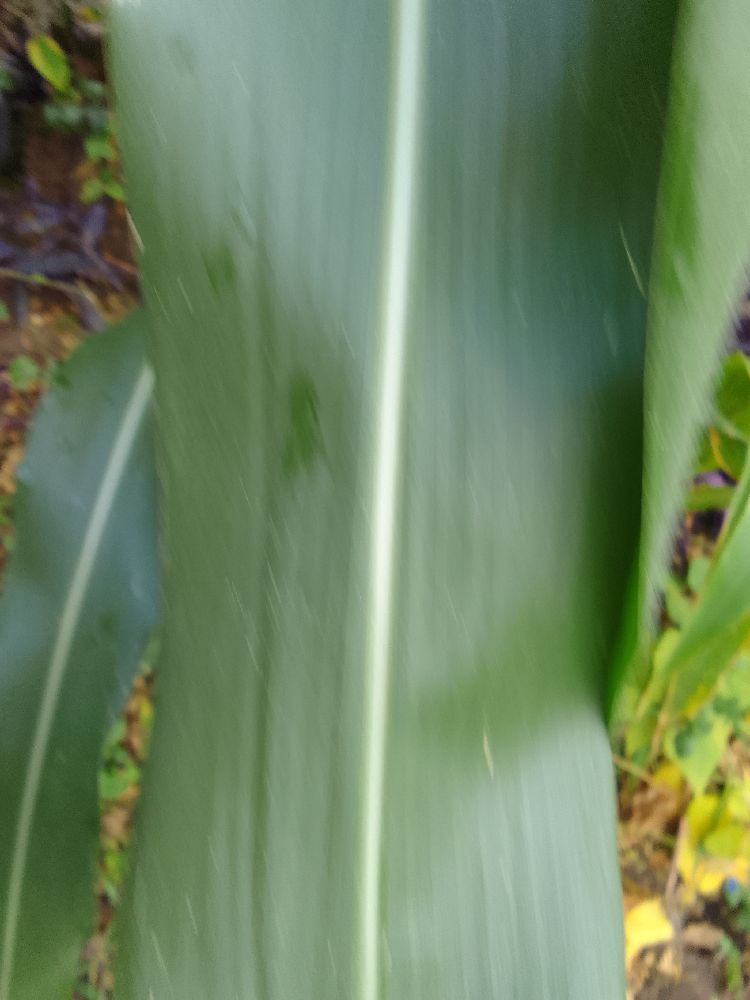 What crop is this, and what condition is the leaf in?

maize, healthy
